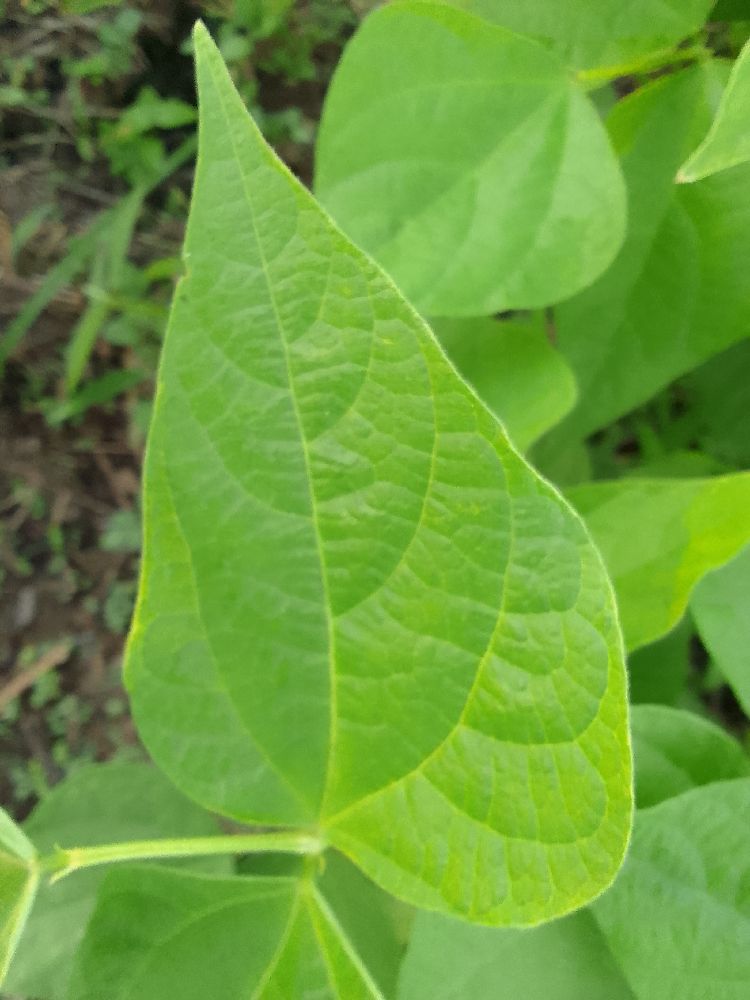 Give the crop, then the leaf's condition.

common bean, healthy
